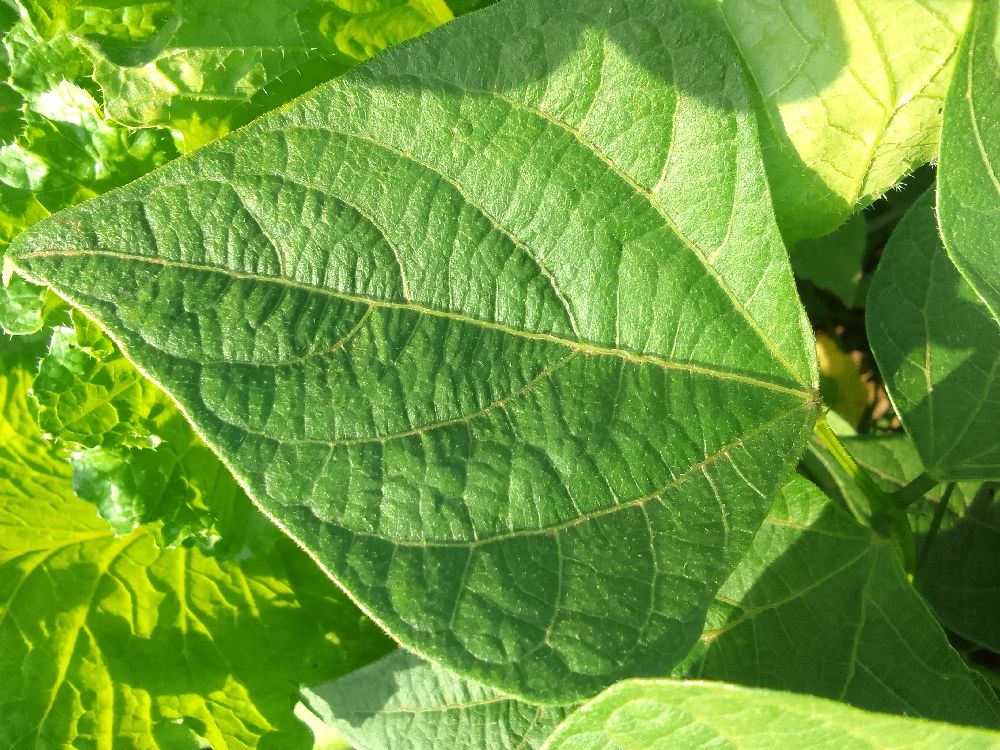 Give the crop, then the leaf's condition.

common bean, healthy
